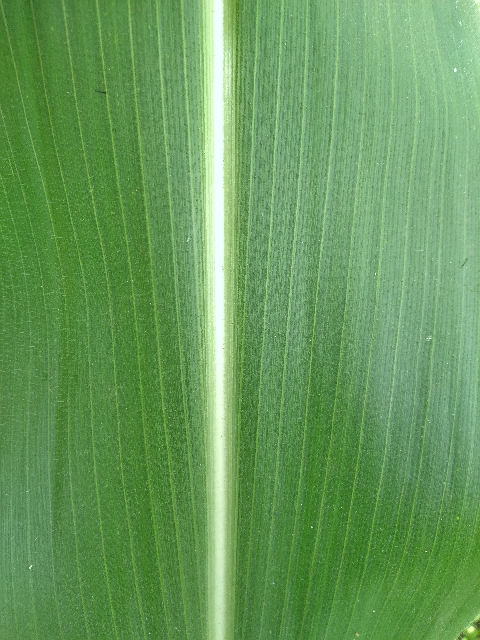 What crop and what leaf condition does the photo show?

maize, healthy
